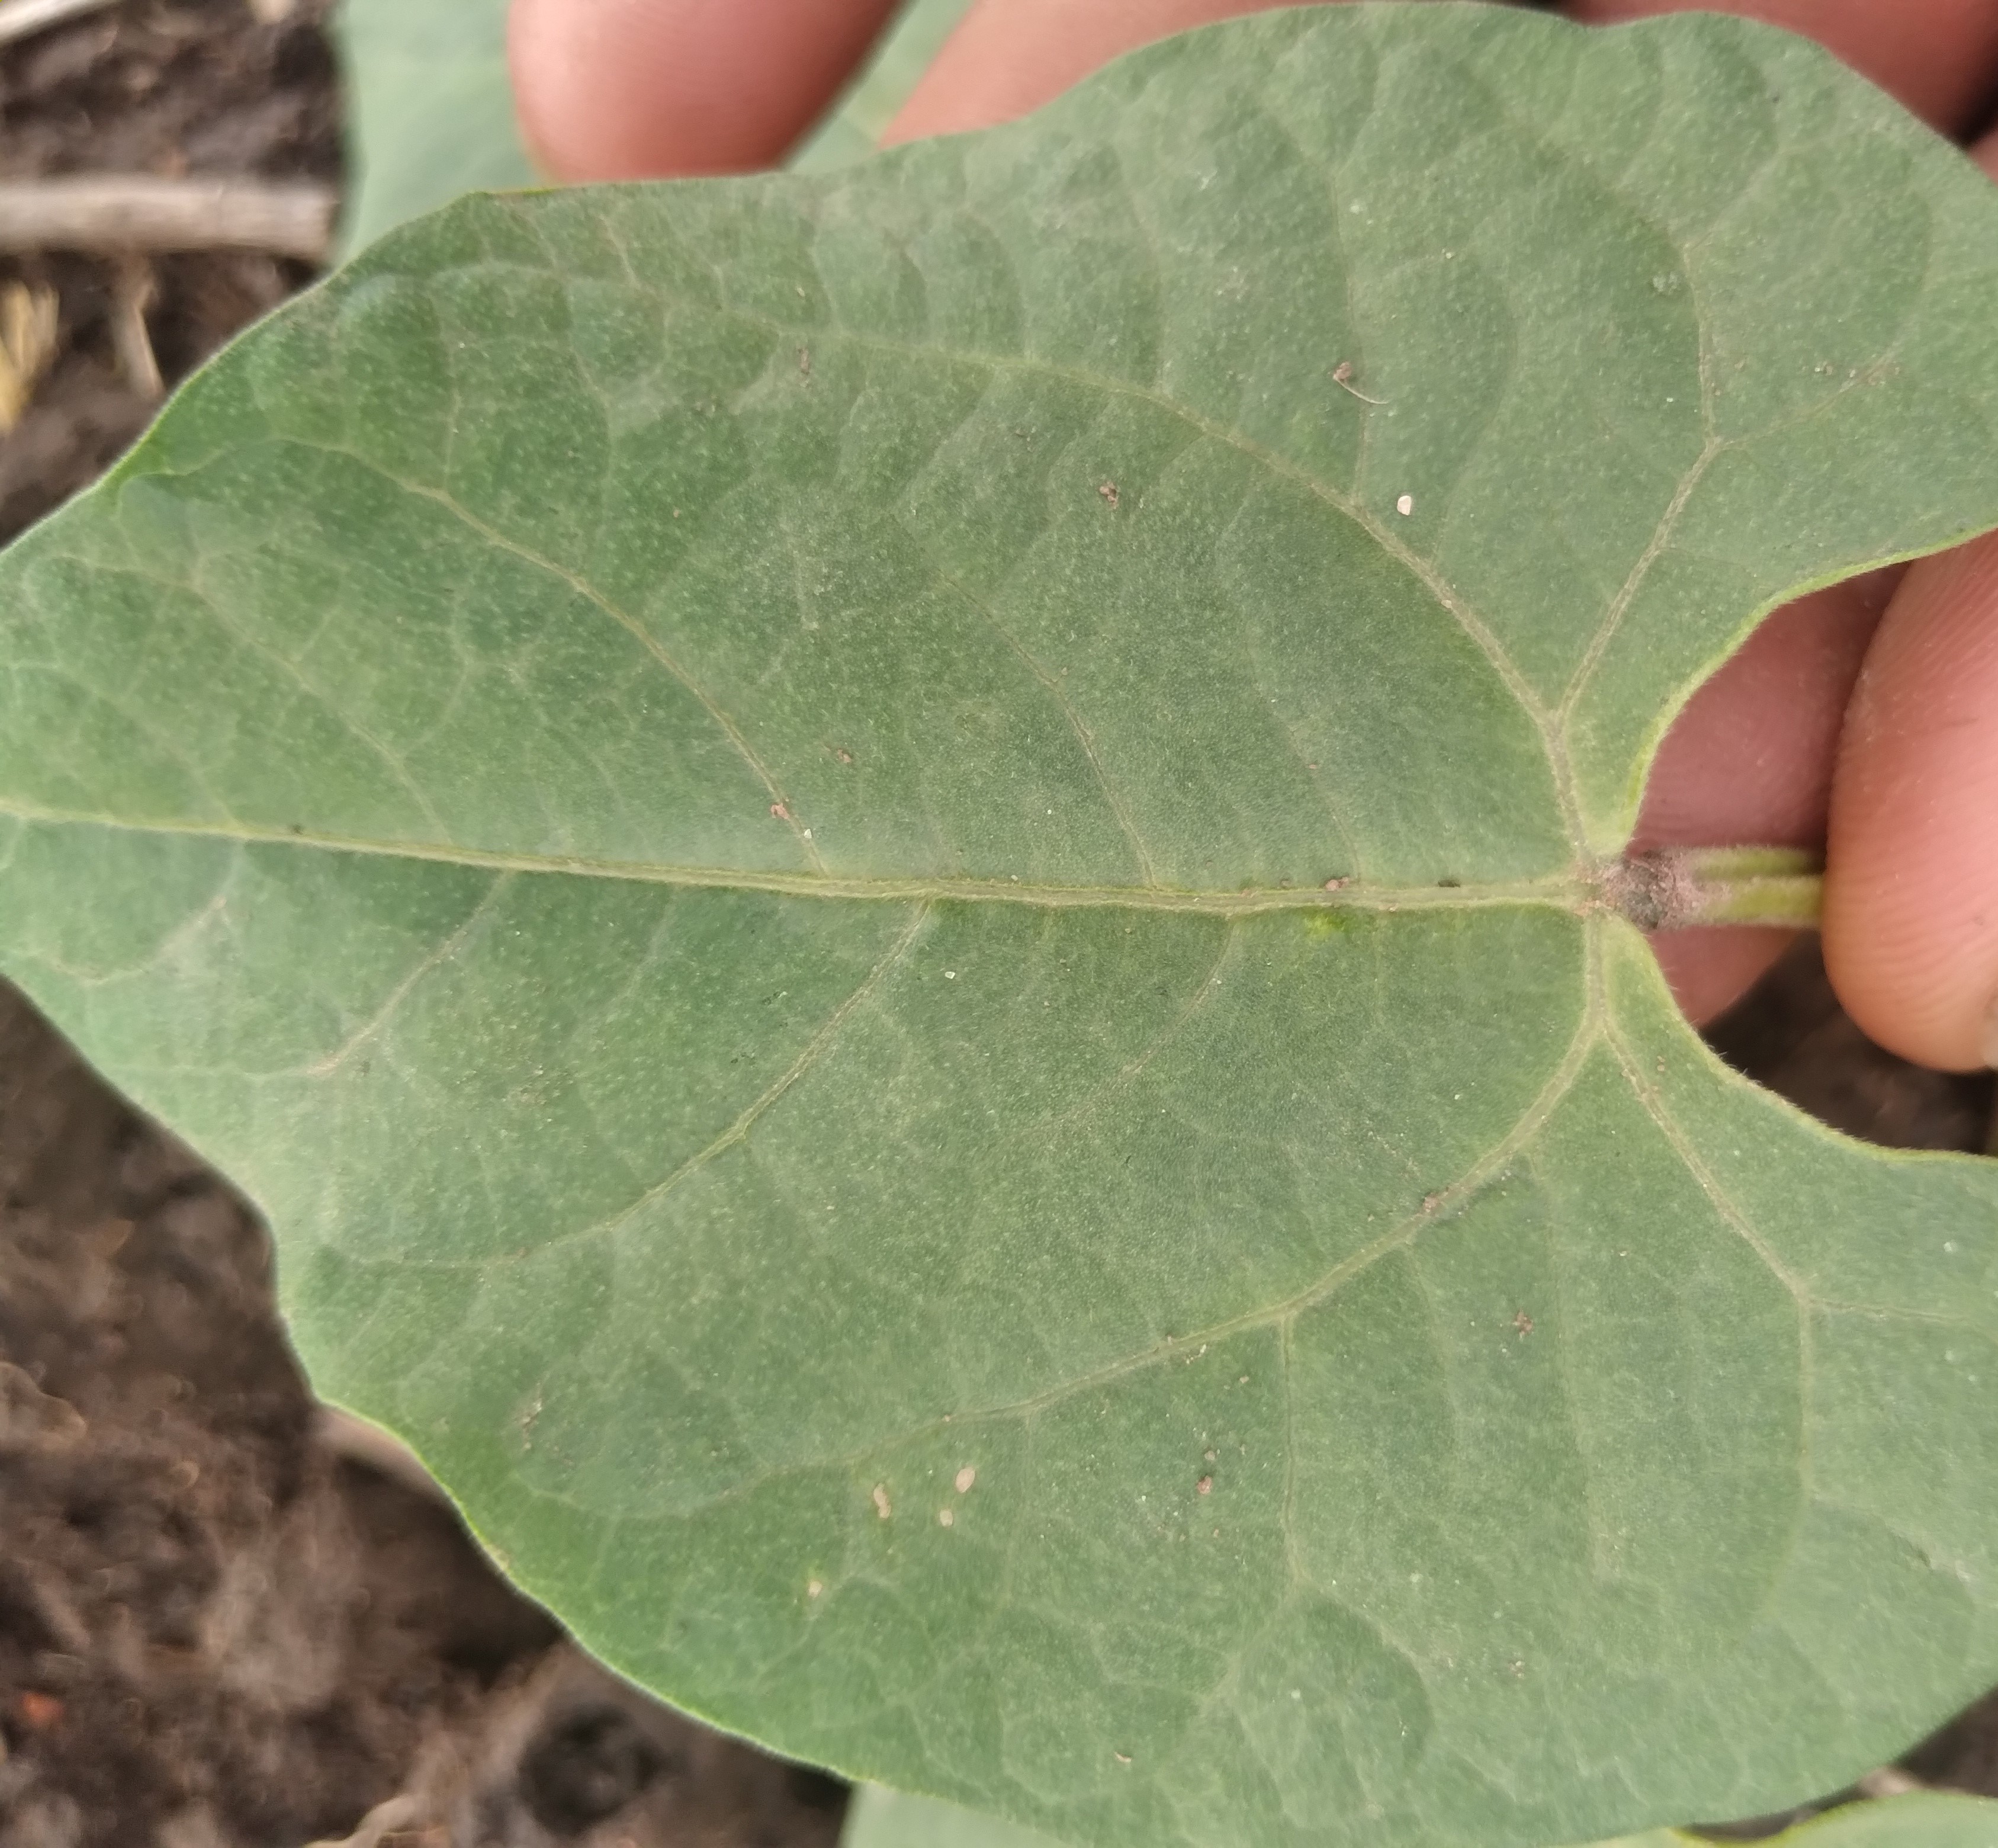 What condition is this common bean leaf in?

healthy
